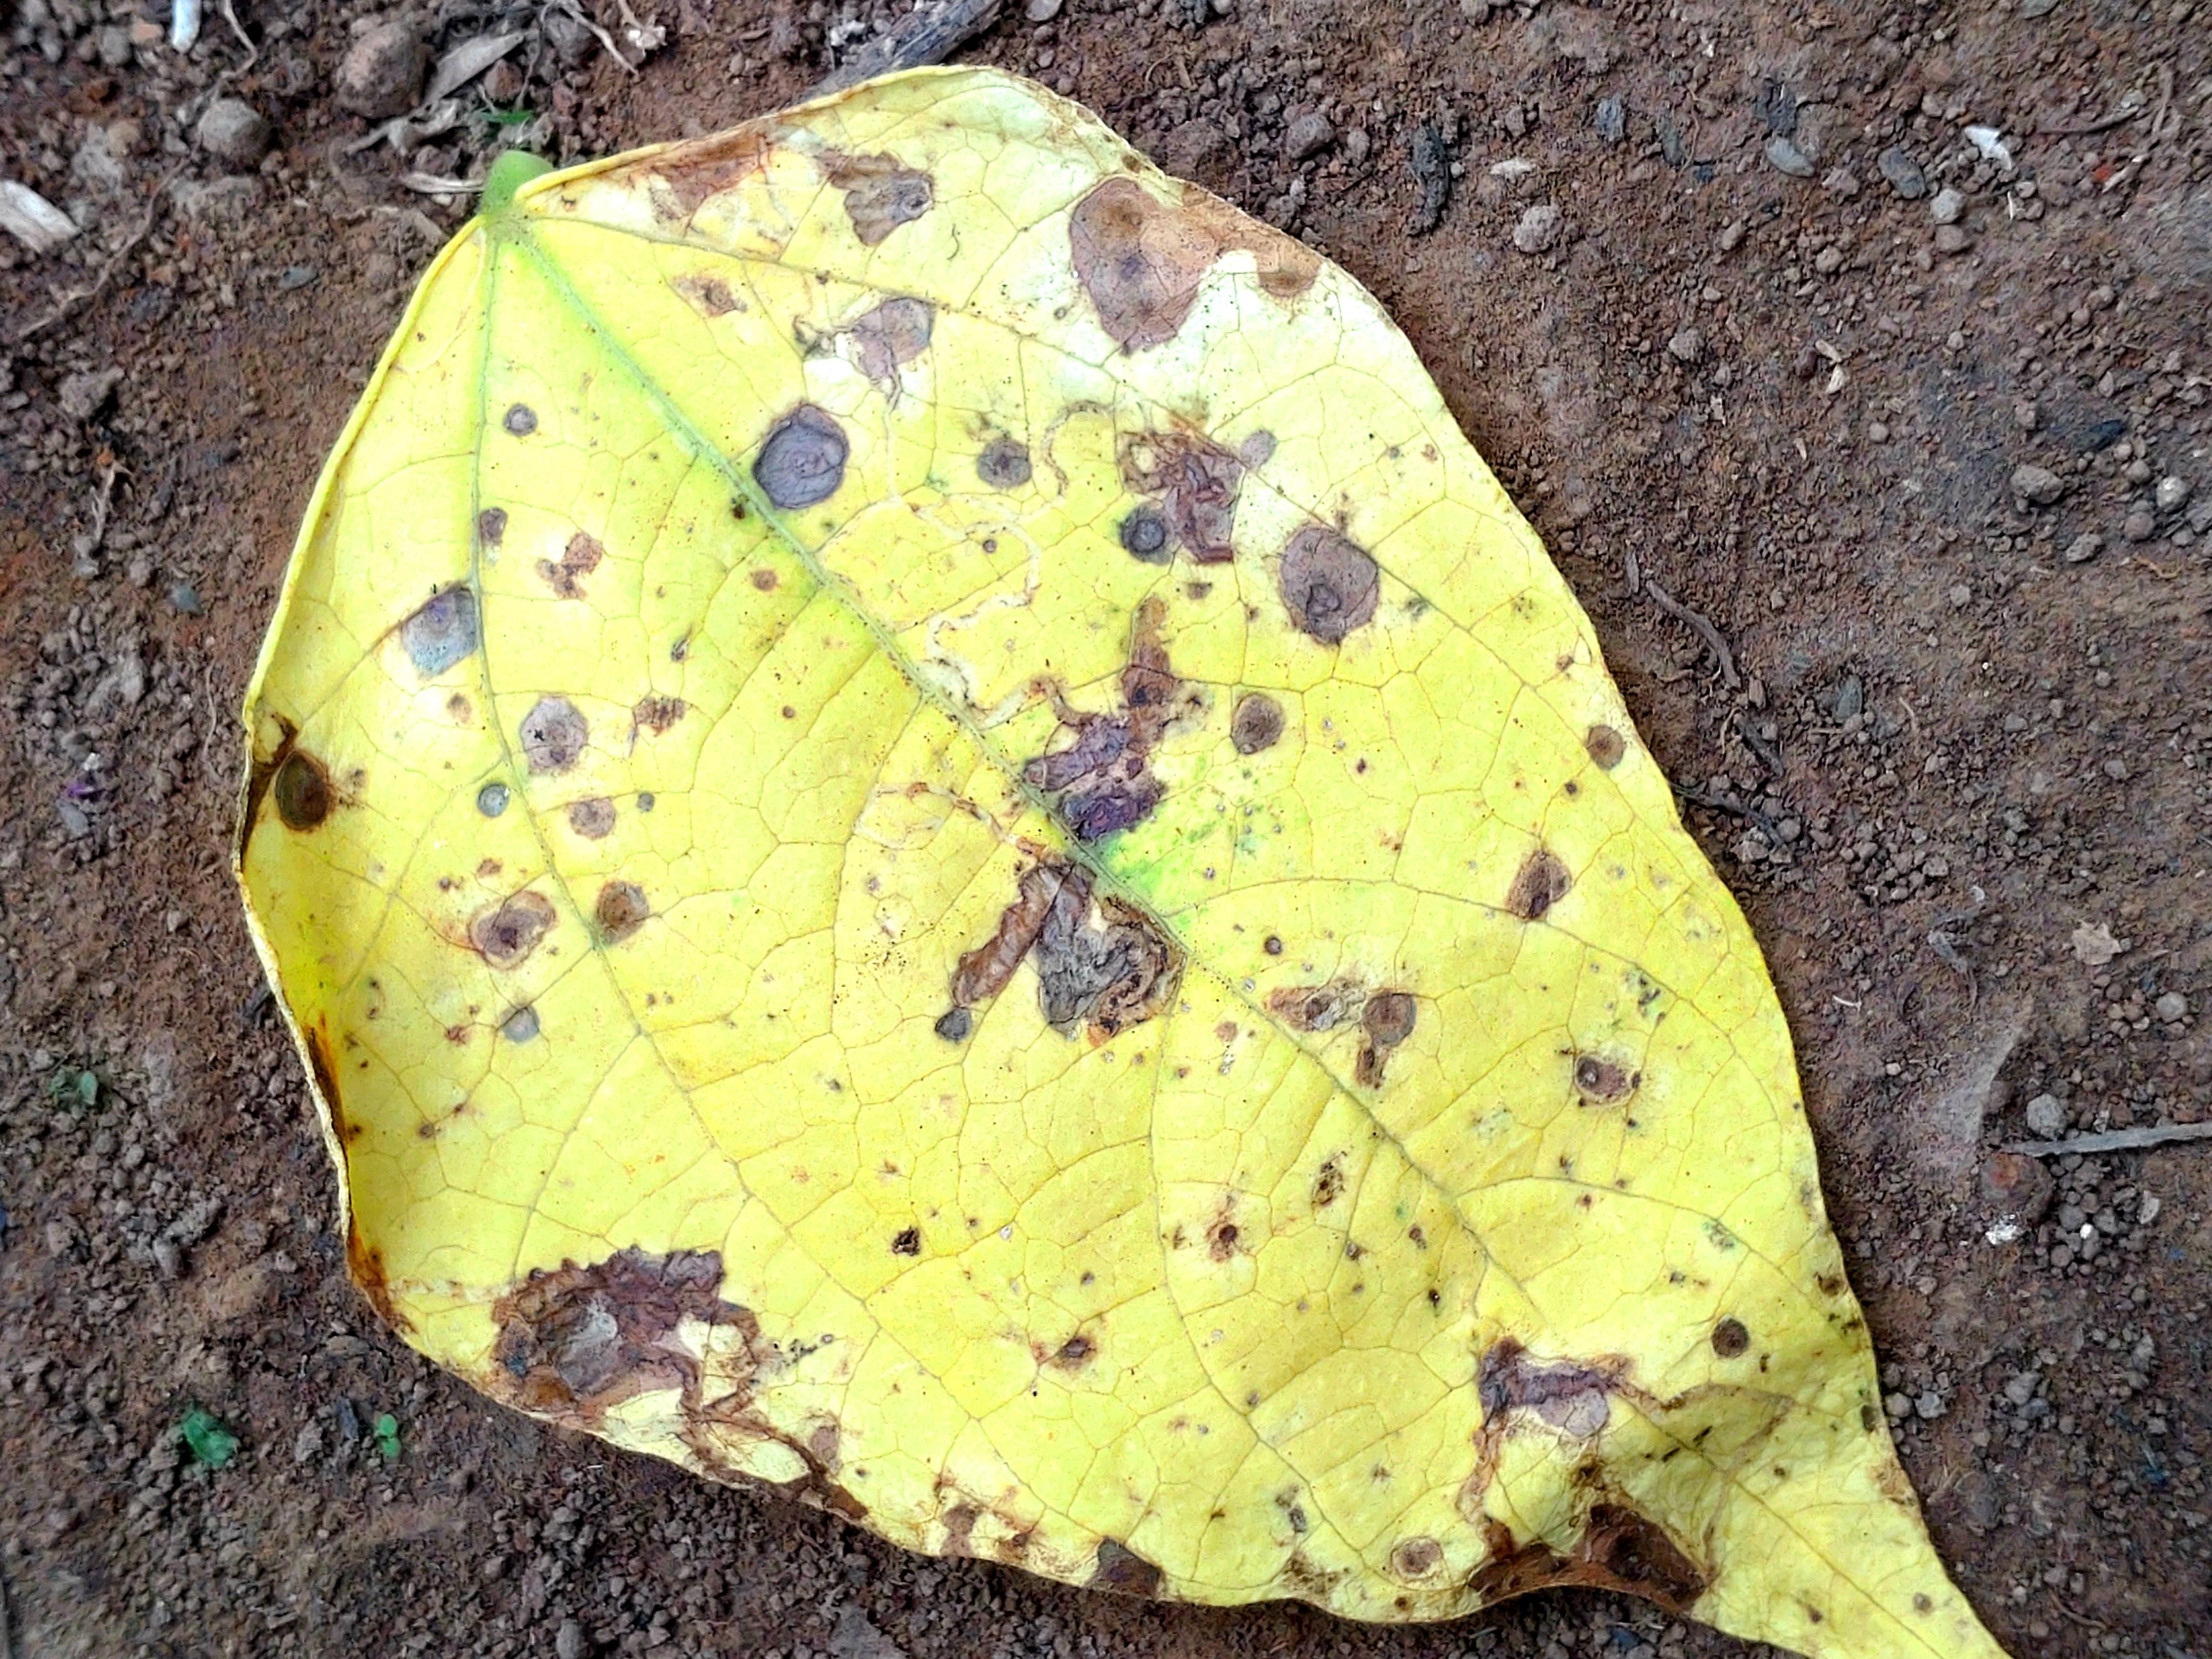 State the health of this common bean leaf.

anthracnose
